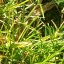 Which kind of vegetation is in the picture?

grass
